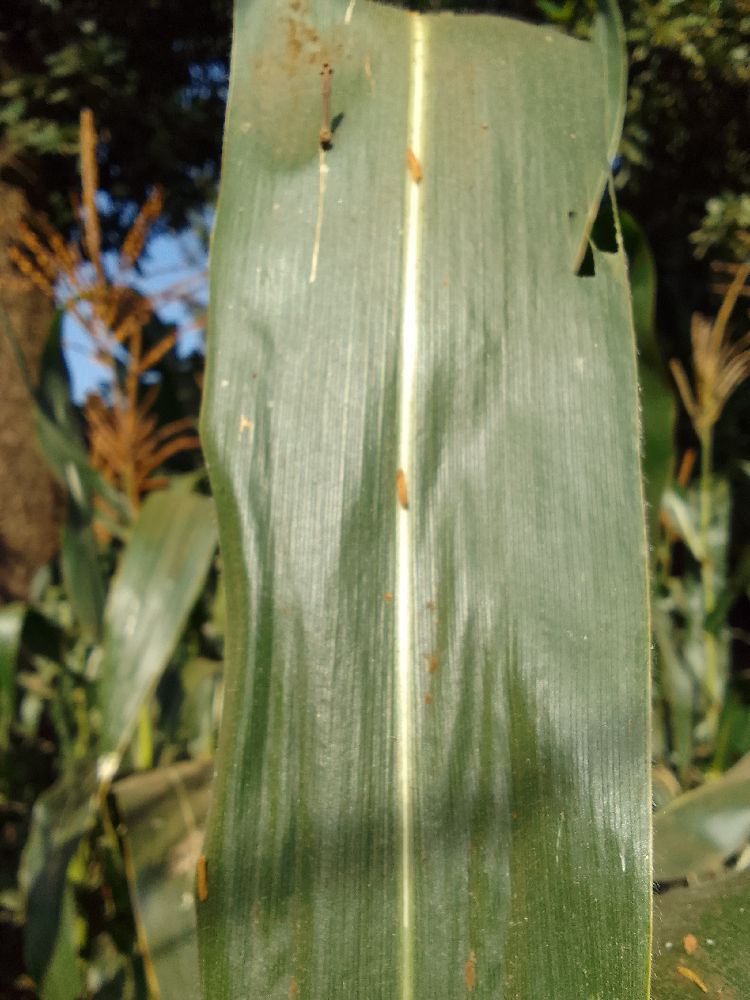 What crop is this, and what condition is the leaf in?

maize, healthy
